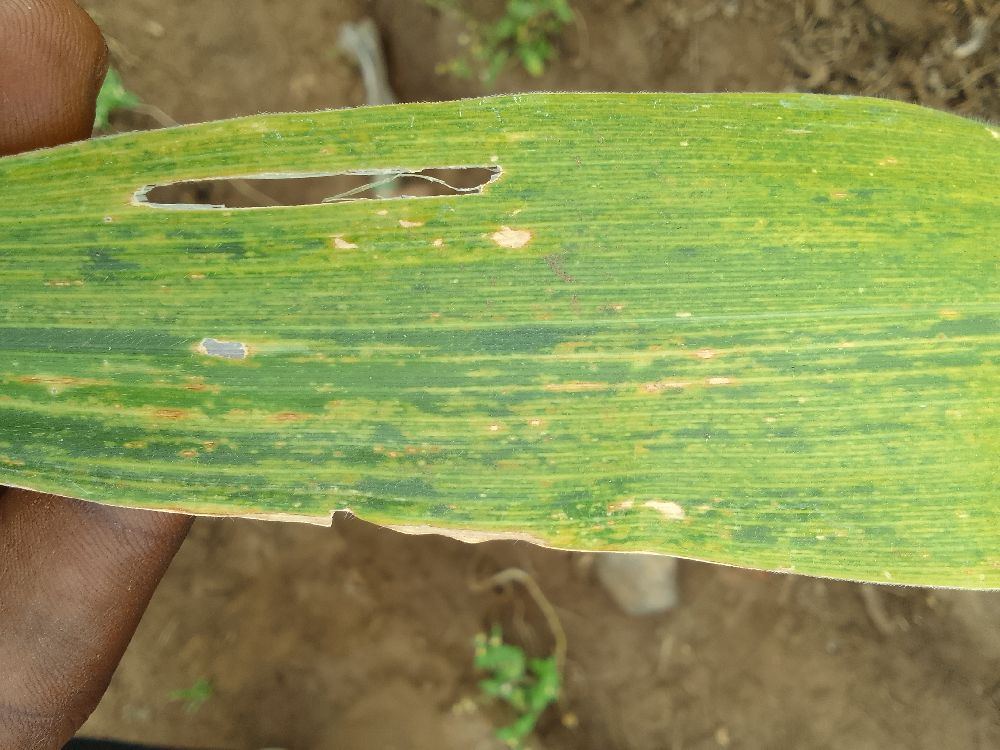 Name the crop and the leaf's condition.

maize, maize lethal necrosis
